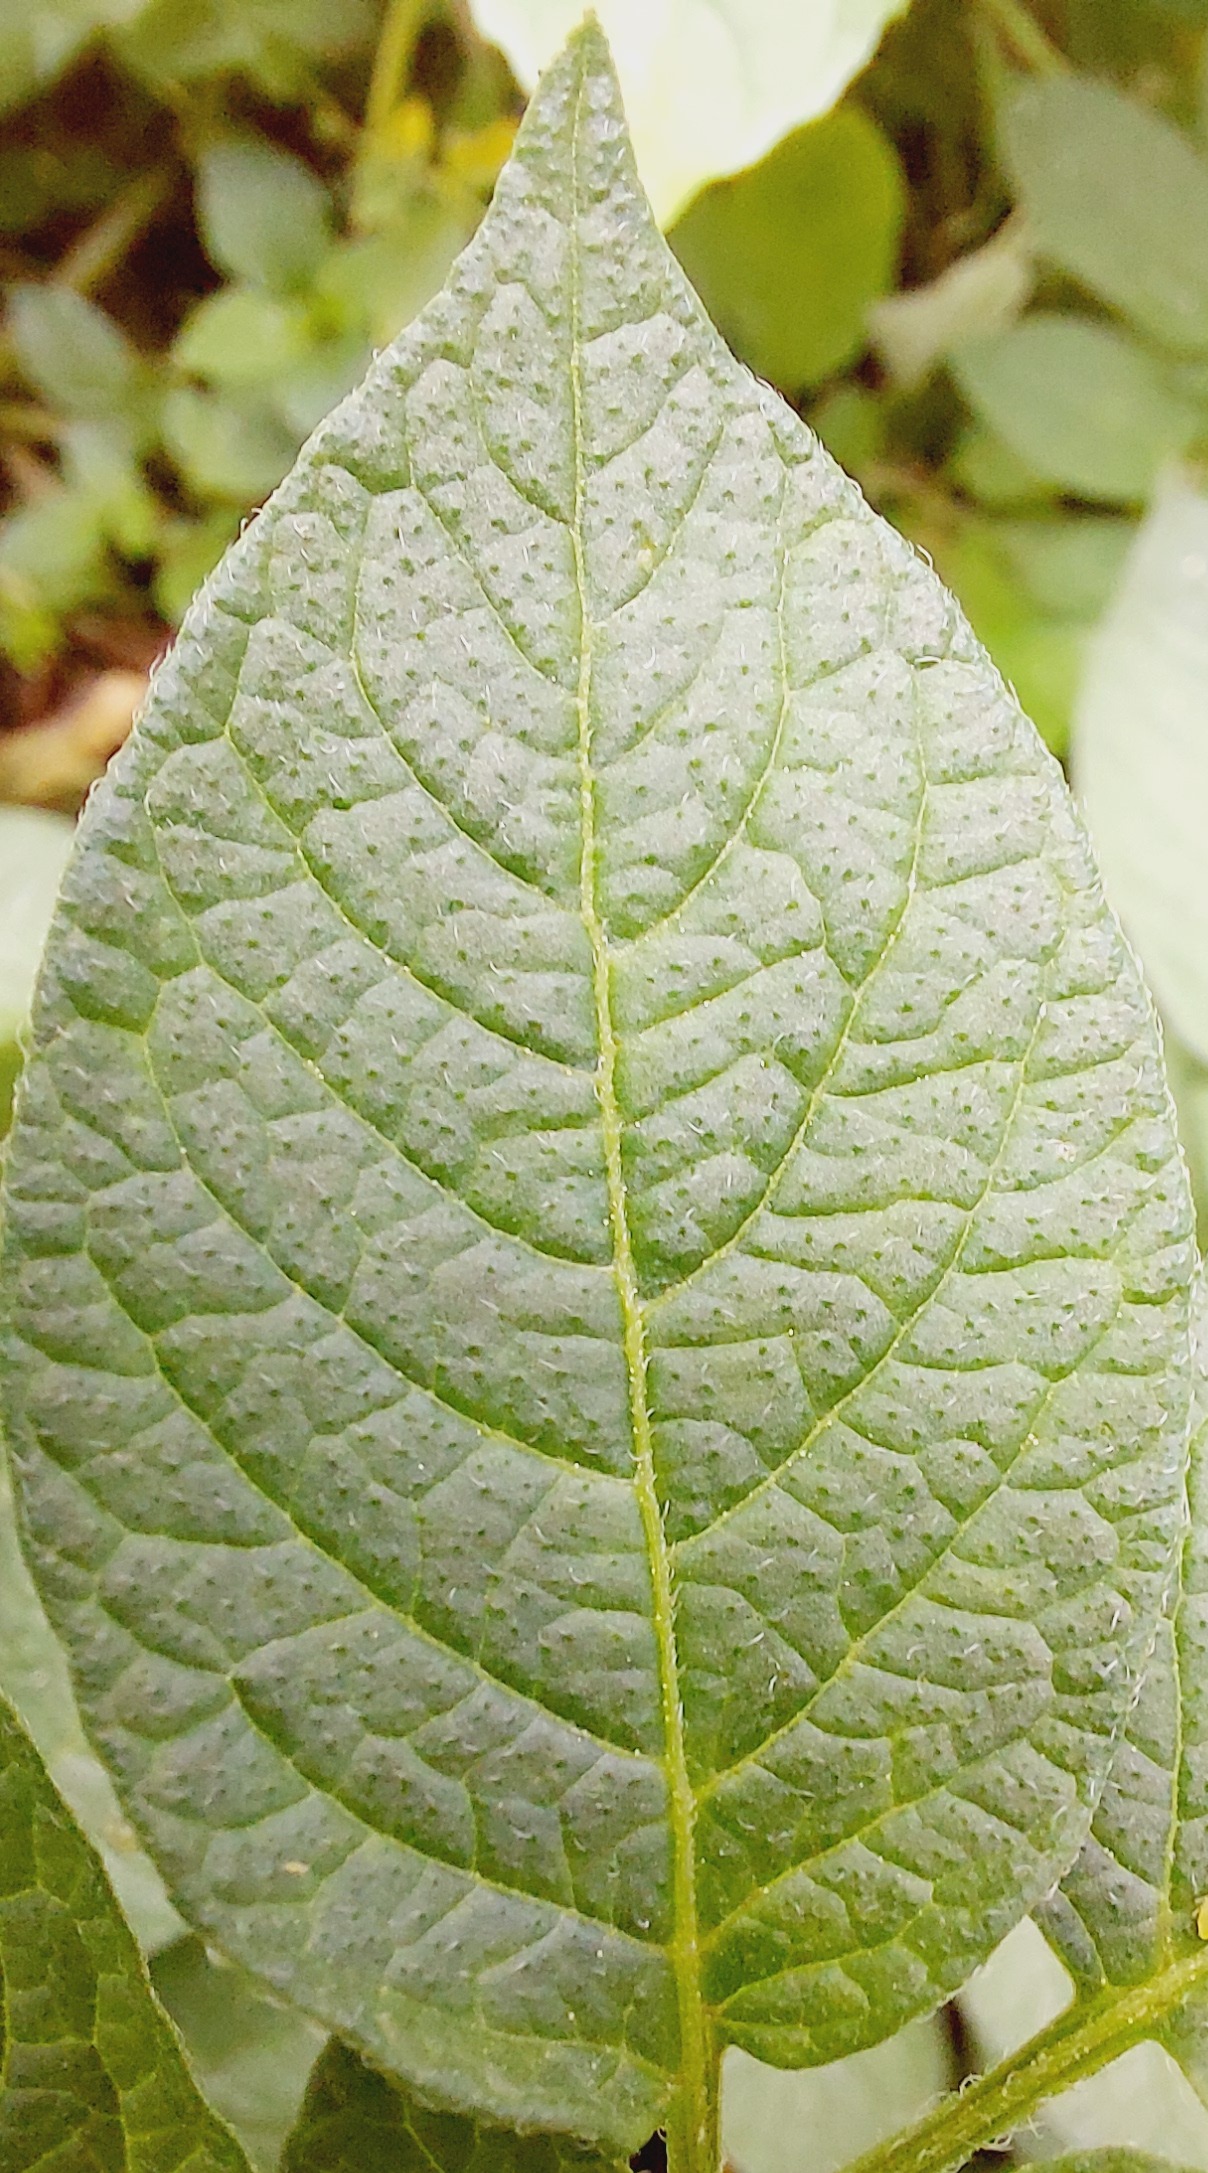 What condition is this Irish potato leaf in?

healthy
